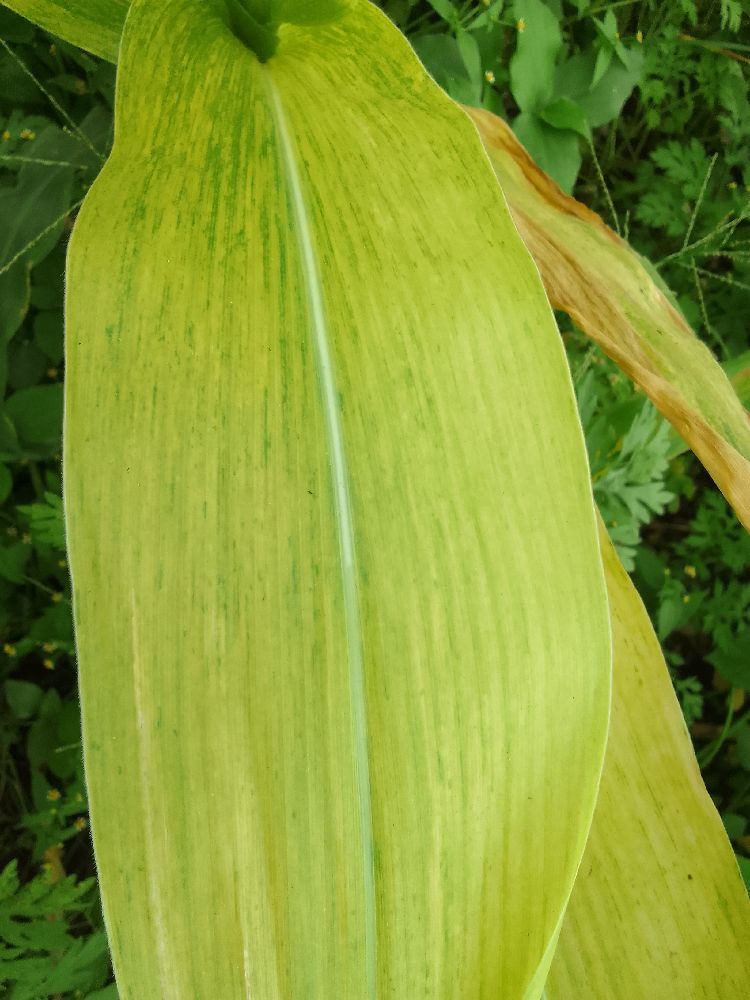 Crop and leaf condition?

maize, maize lethal necrosis
